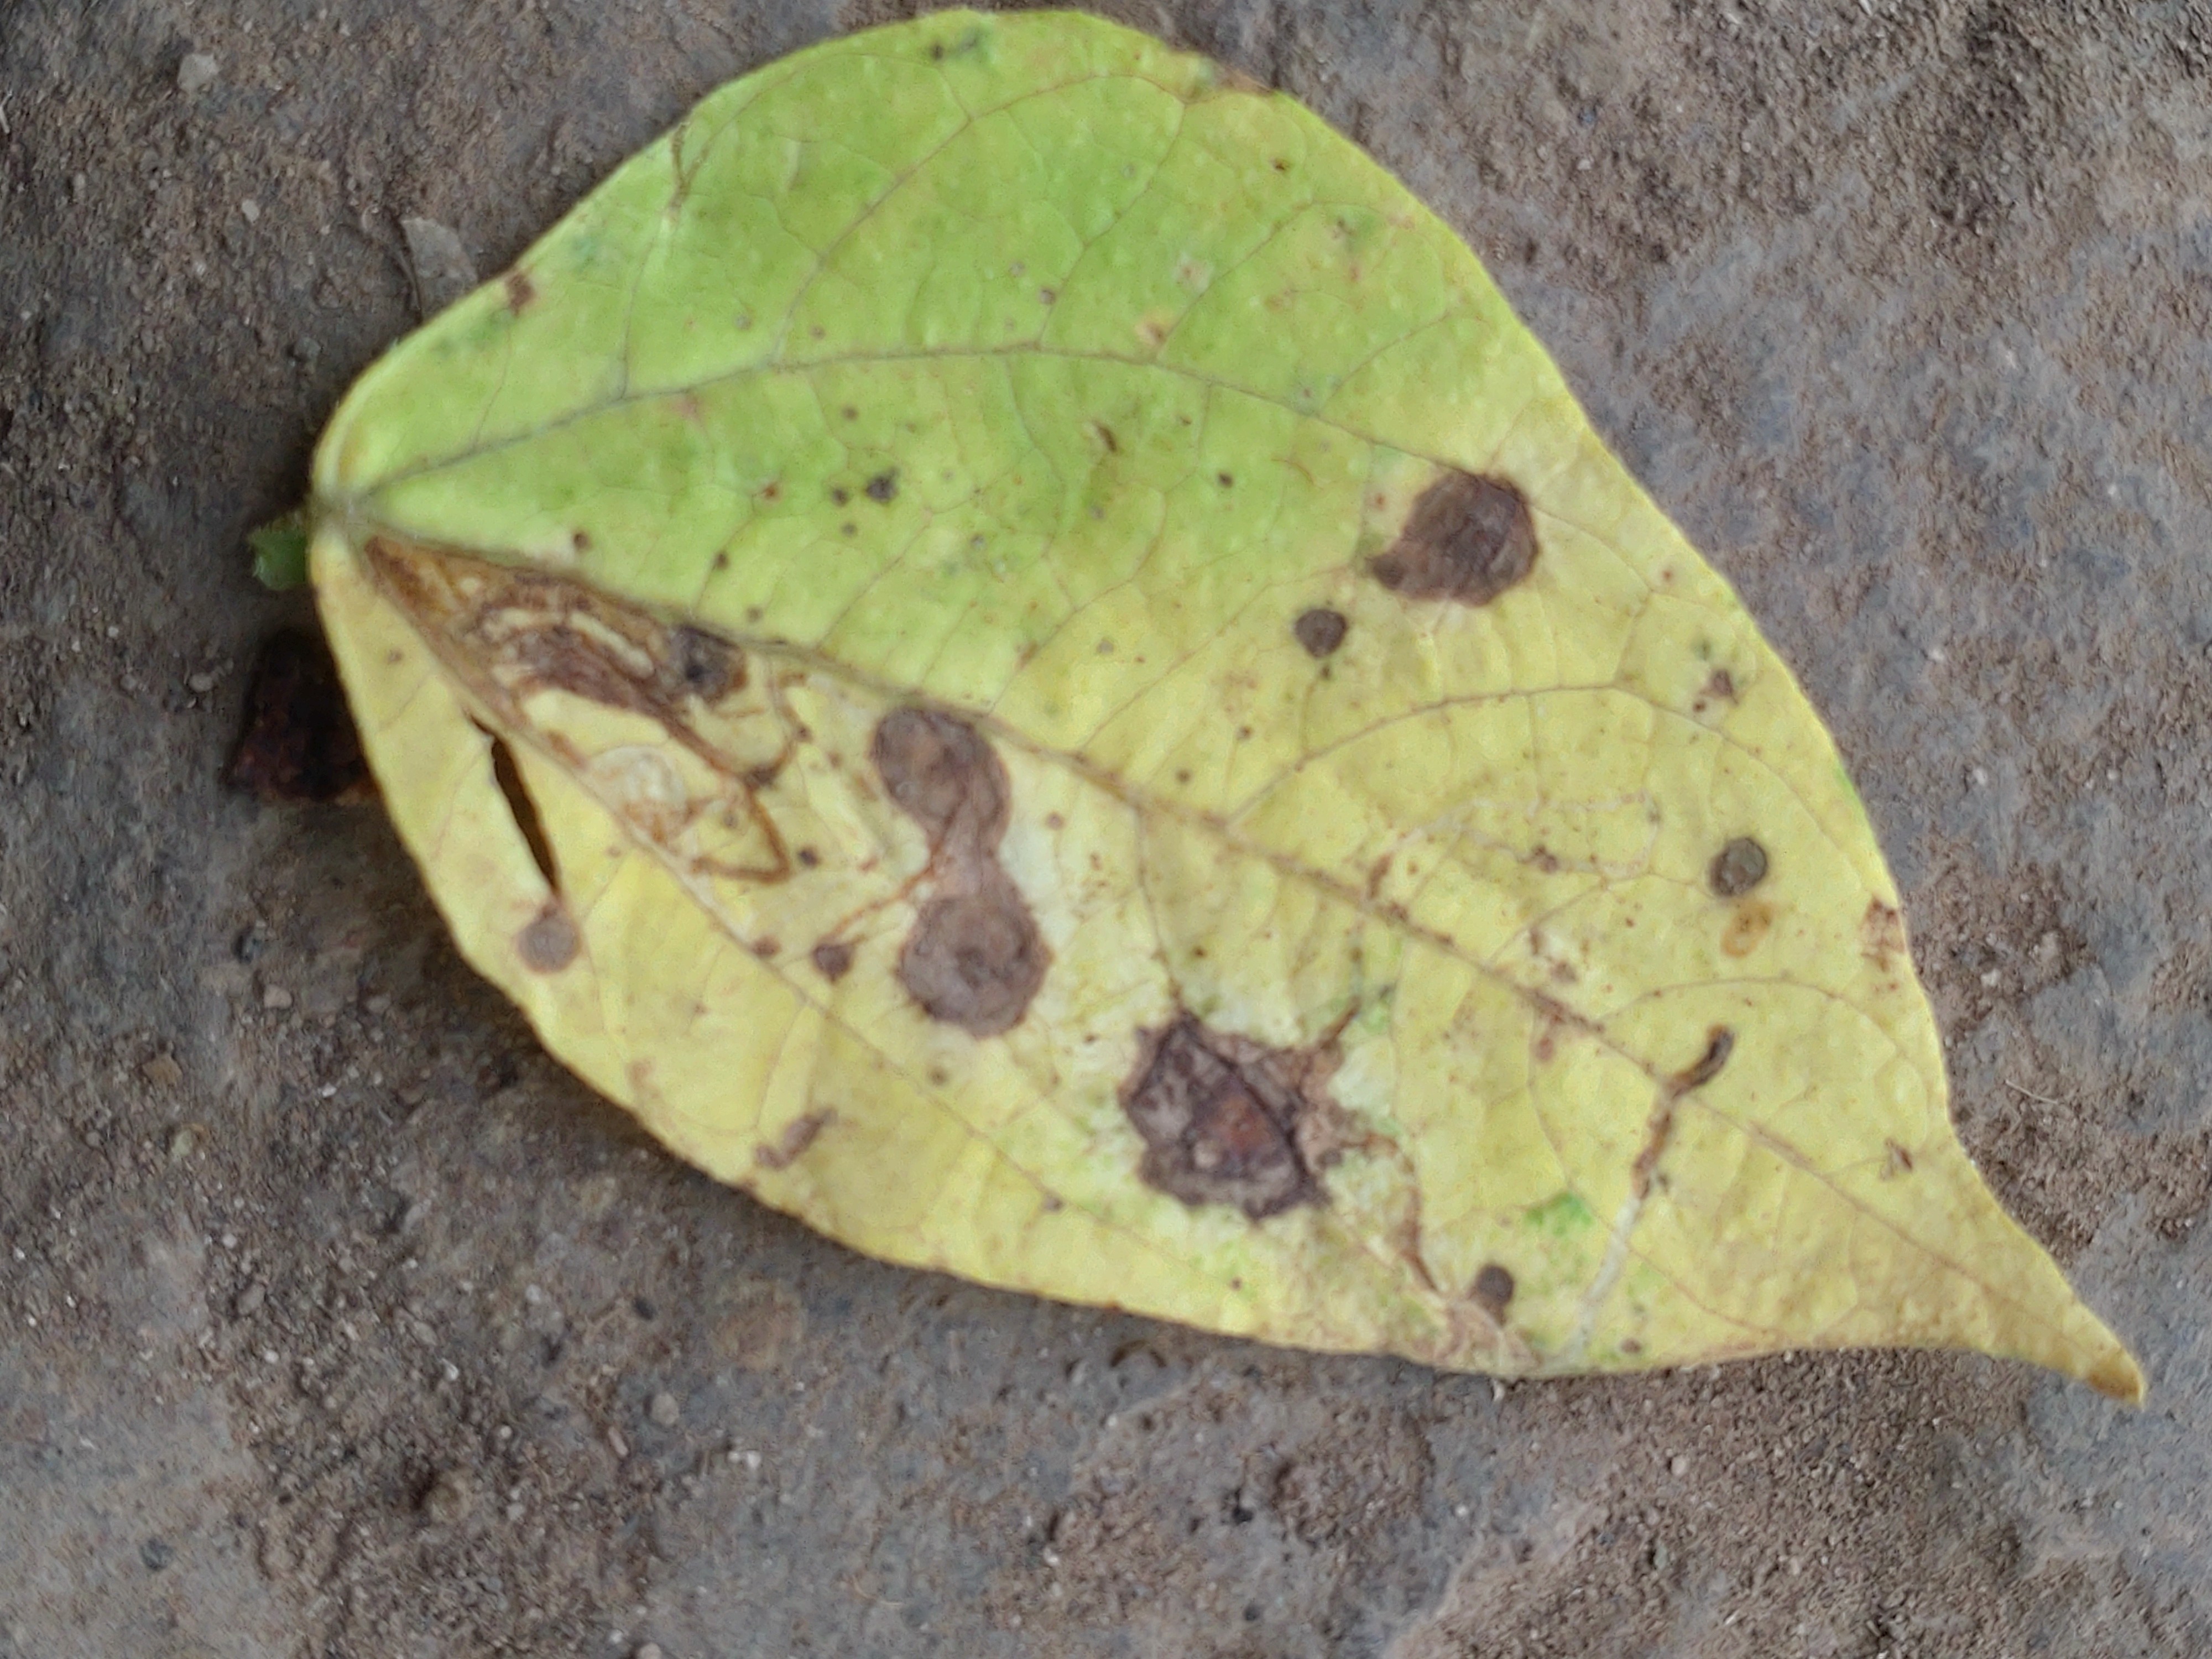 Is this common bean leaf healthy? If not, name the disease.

anthracnose
